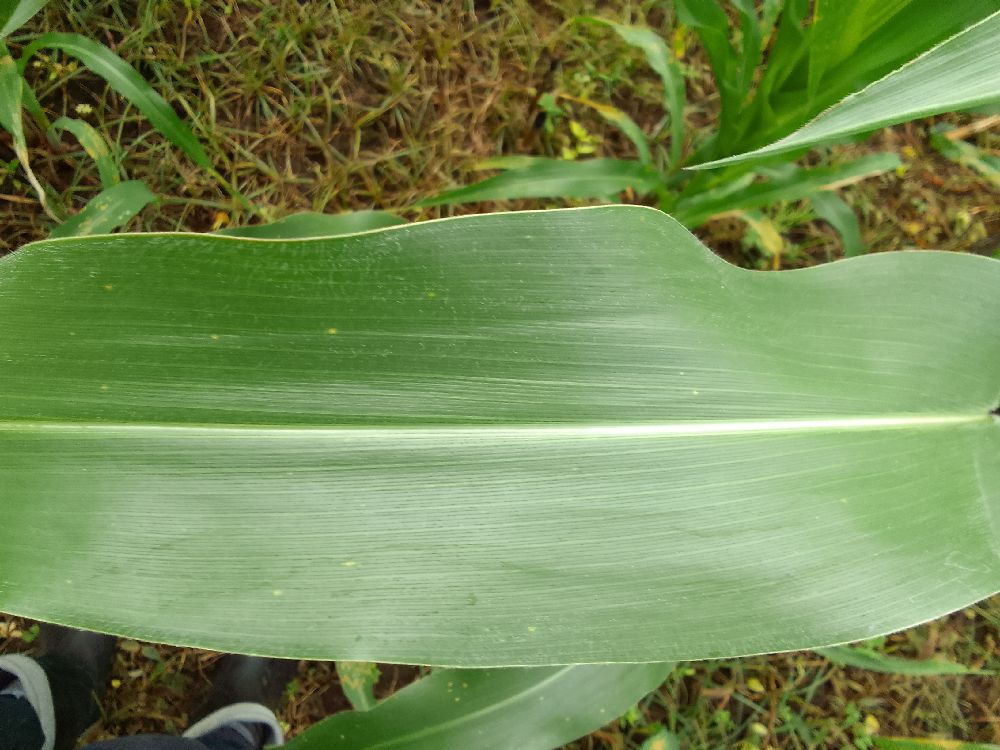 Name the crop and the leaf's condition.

maize, healthy
